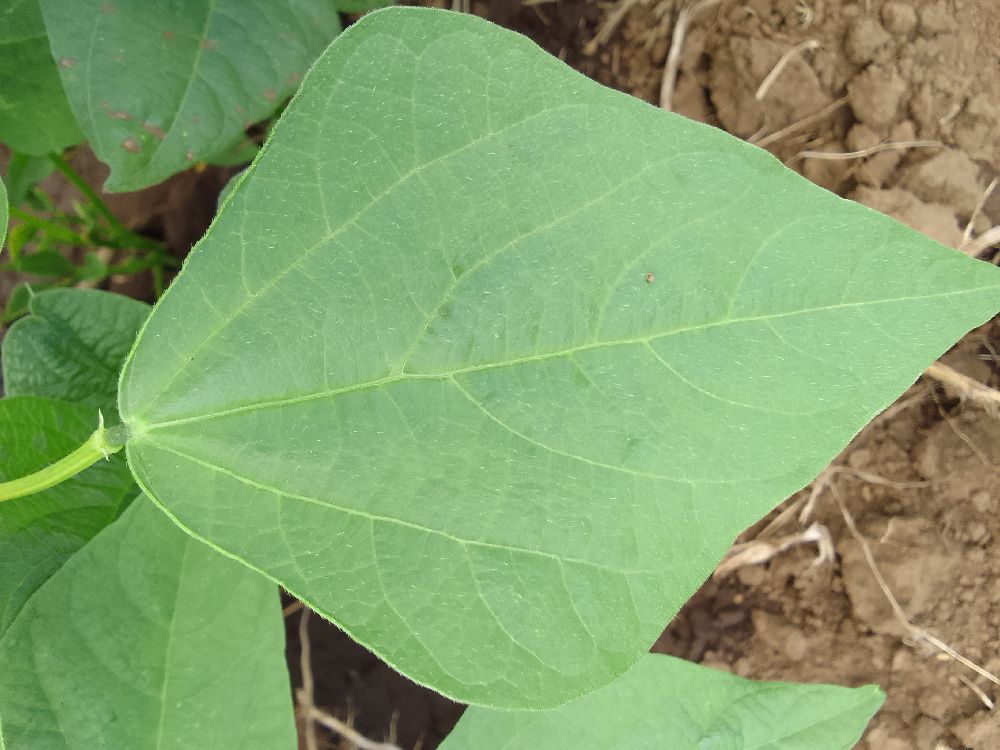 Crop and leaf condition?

common bean, healthy
